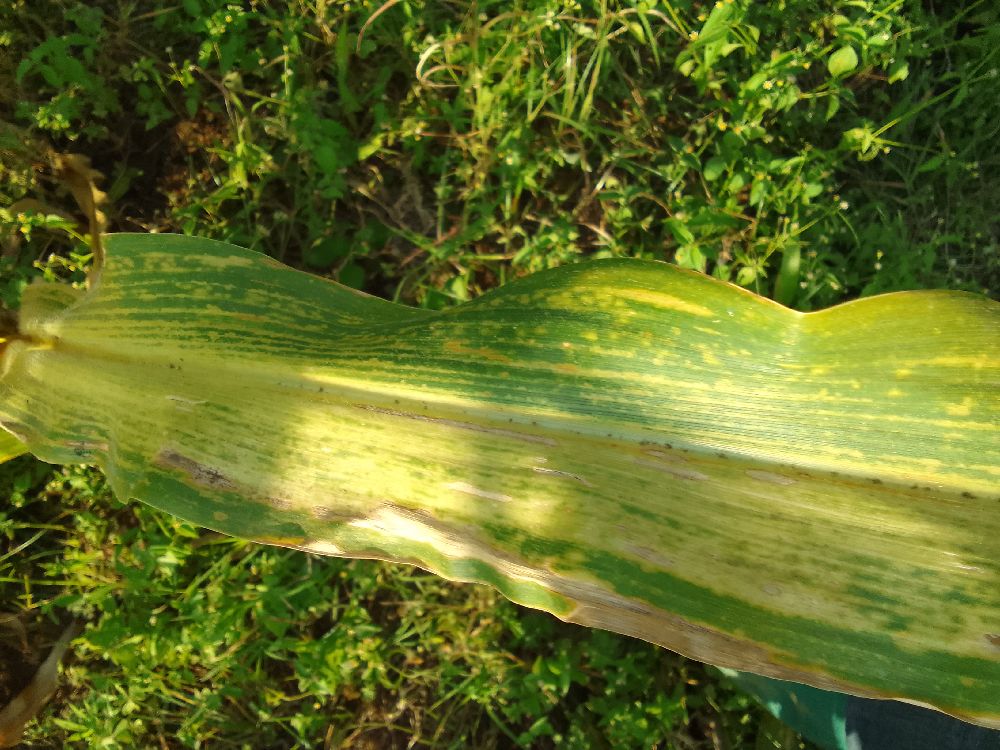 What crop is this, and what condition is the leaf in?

maize, maize lethal necrosis
